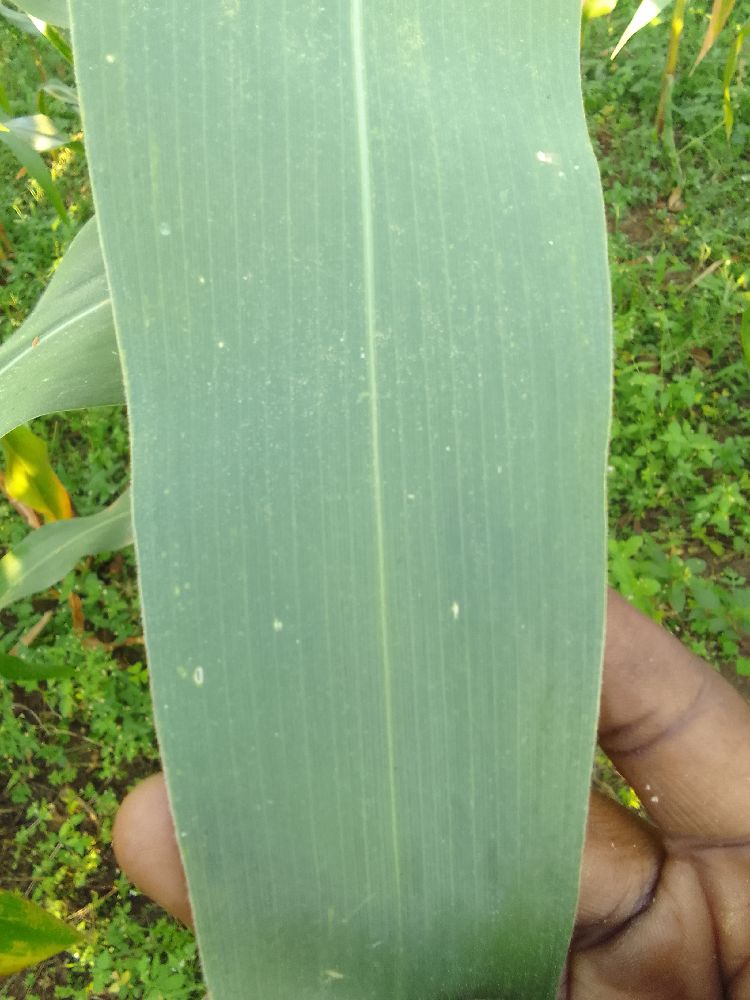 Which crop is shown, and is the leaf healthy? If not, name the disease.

maize, healthy
